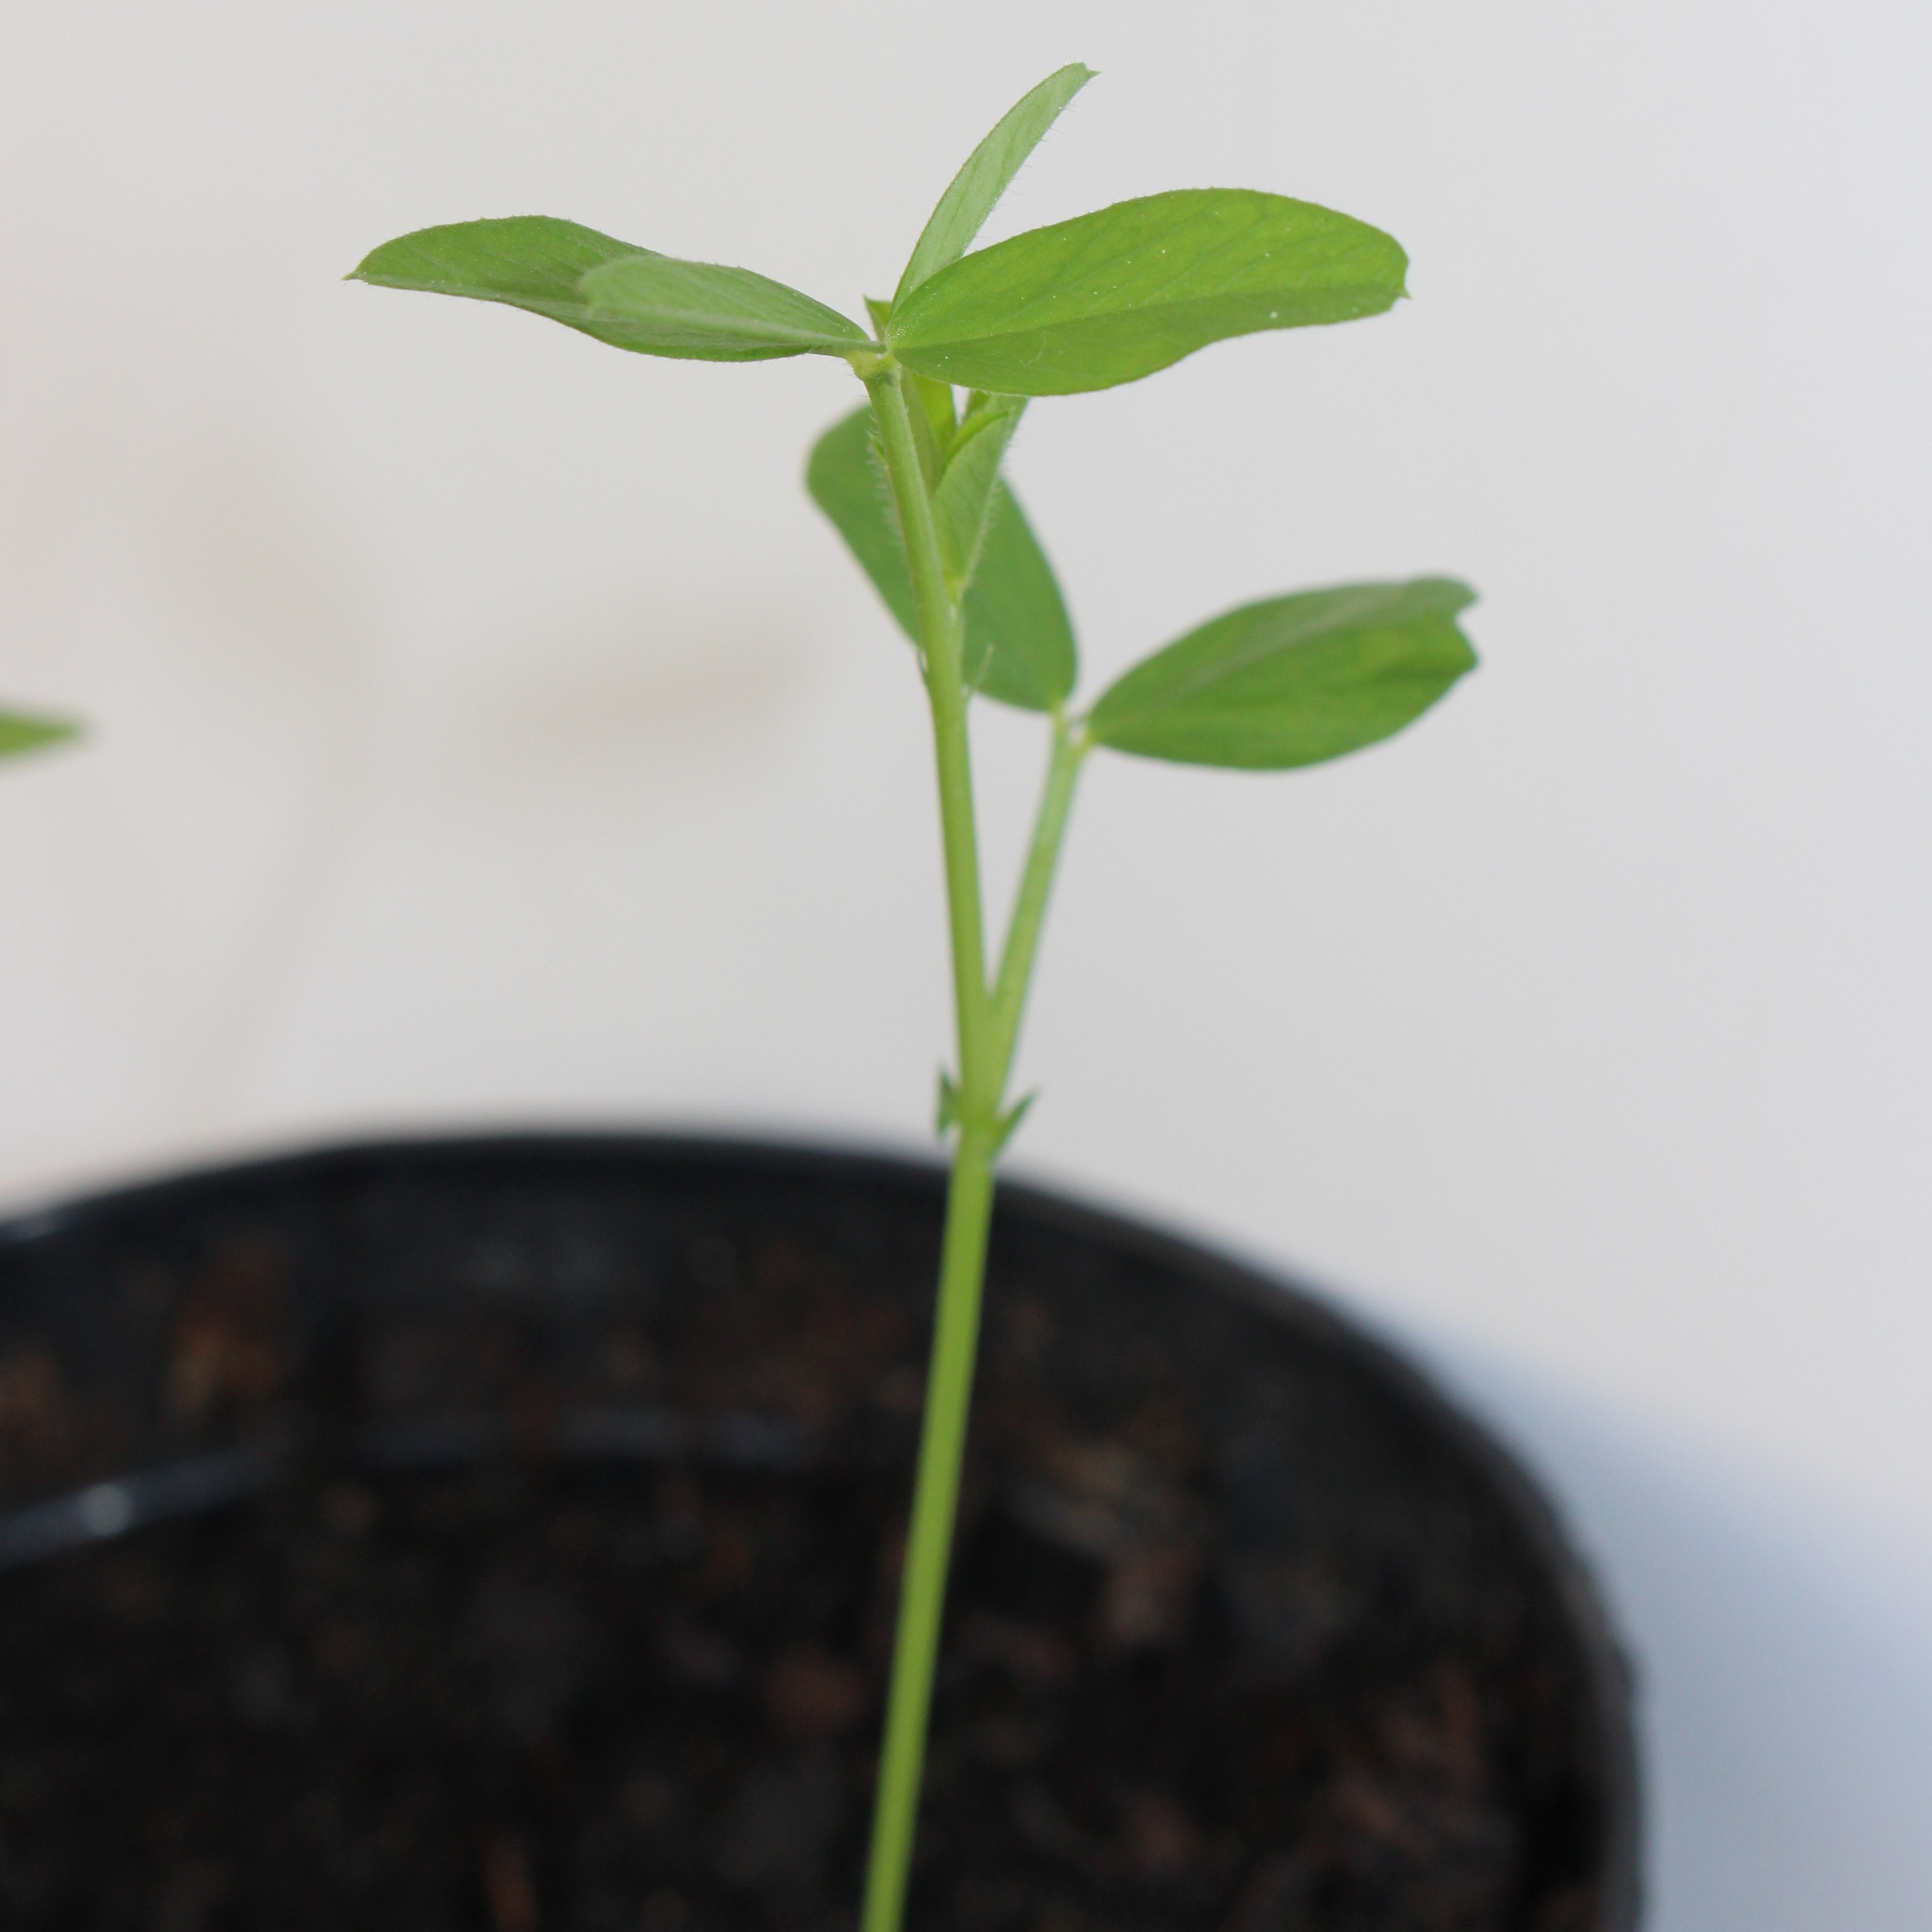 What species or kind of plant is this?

Vicia sativa
